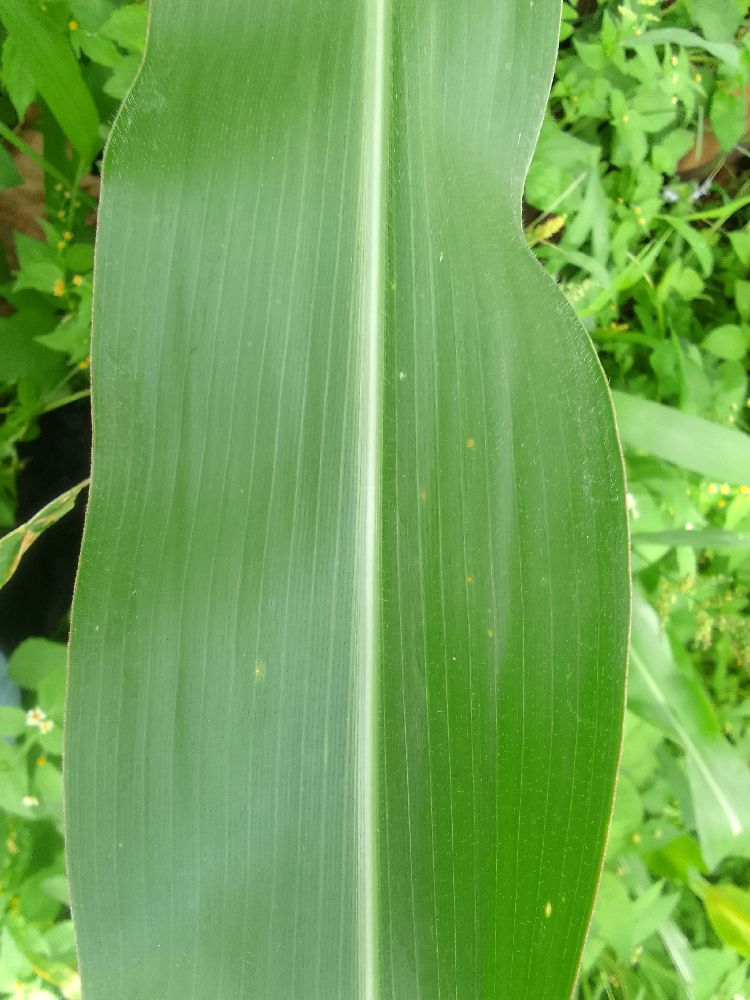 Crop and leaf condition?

maize, healthy
